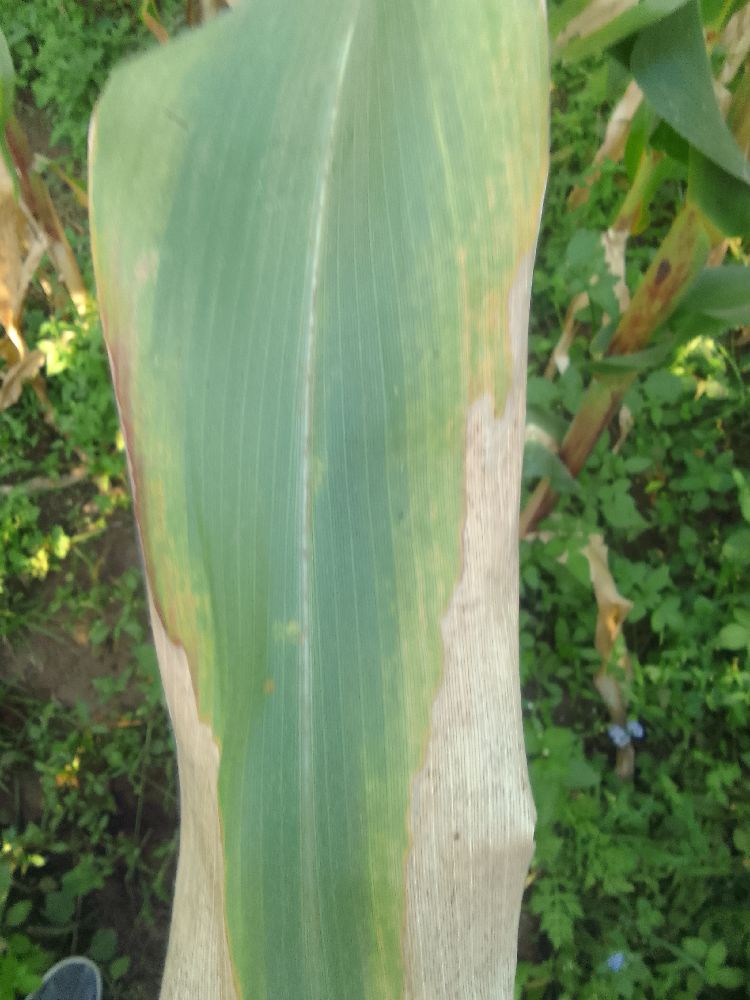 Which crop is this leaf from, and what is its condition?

maize, maize lethal necrosis
